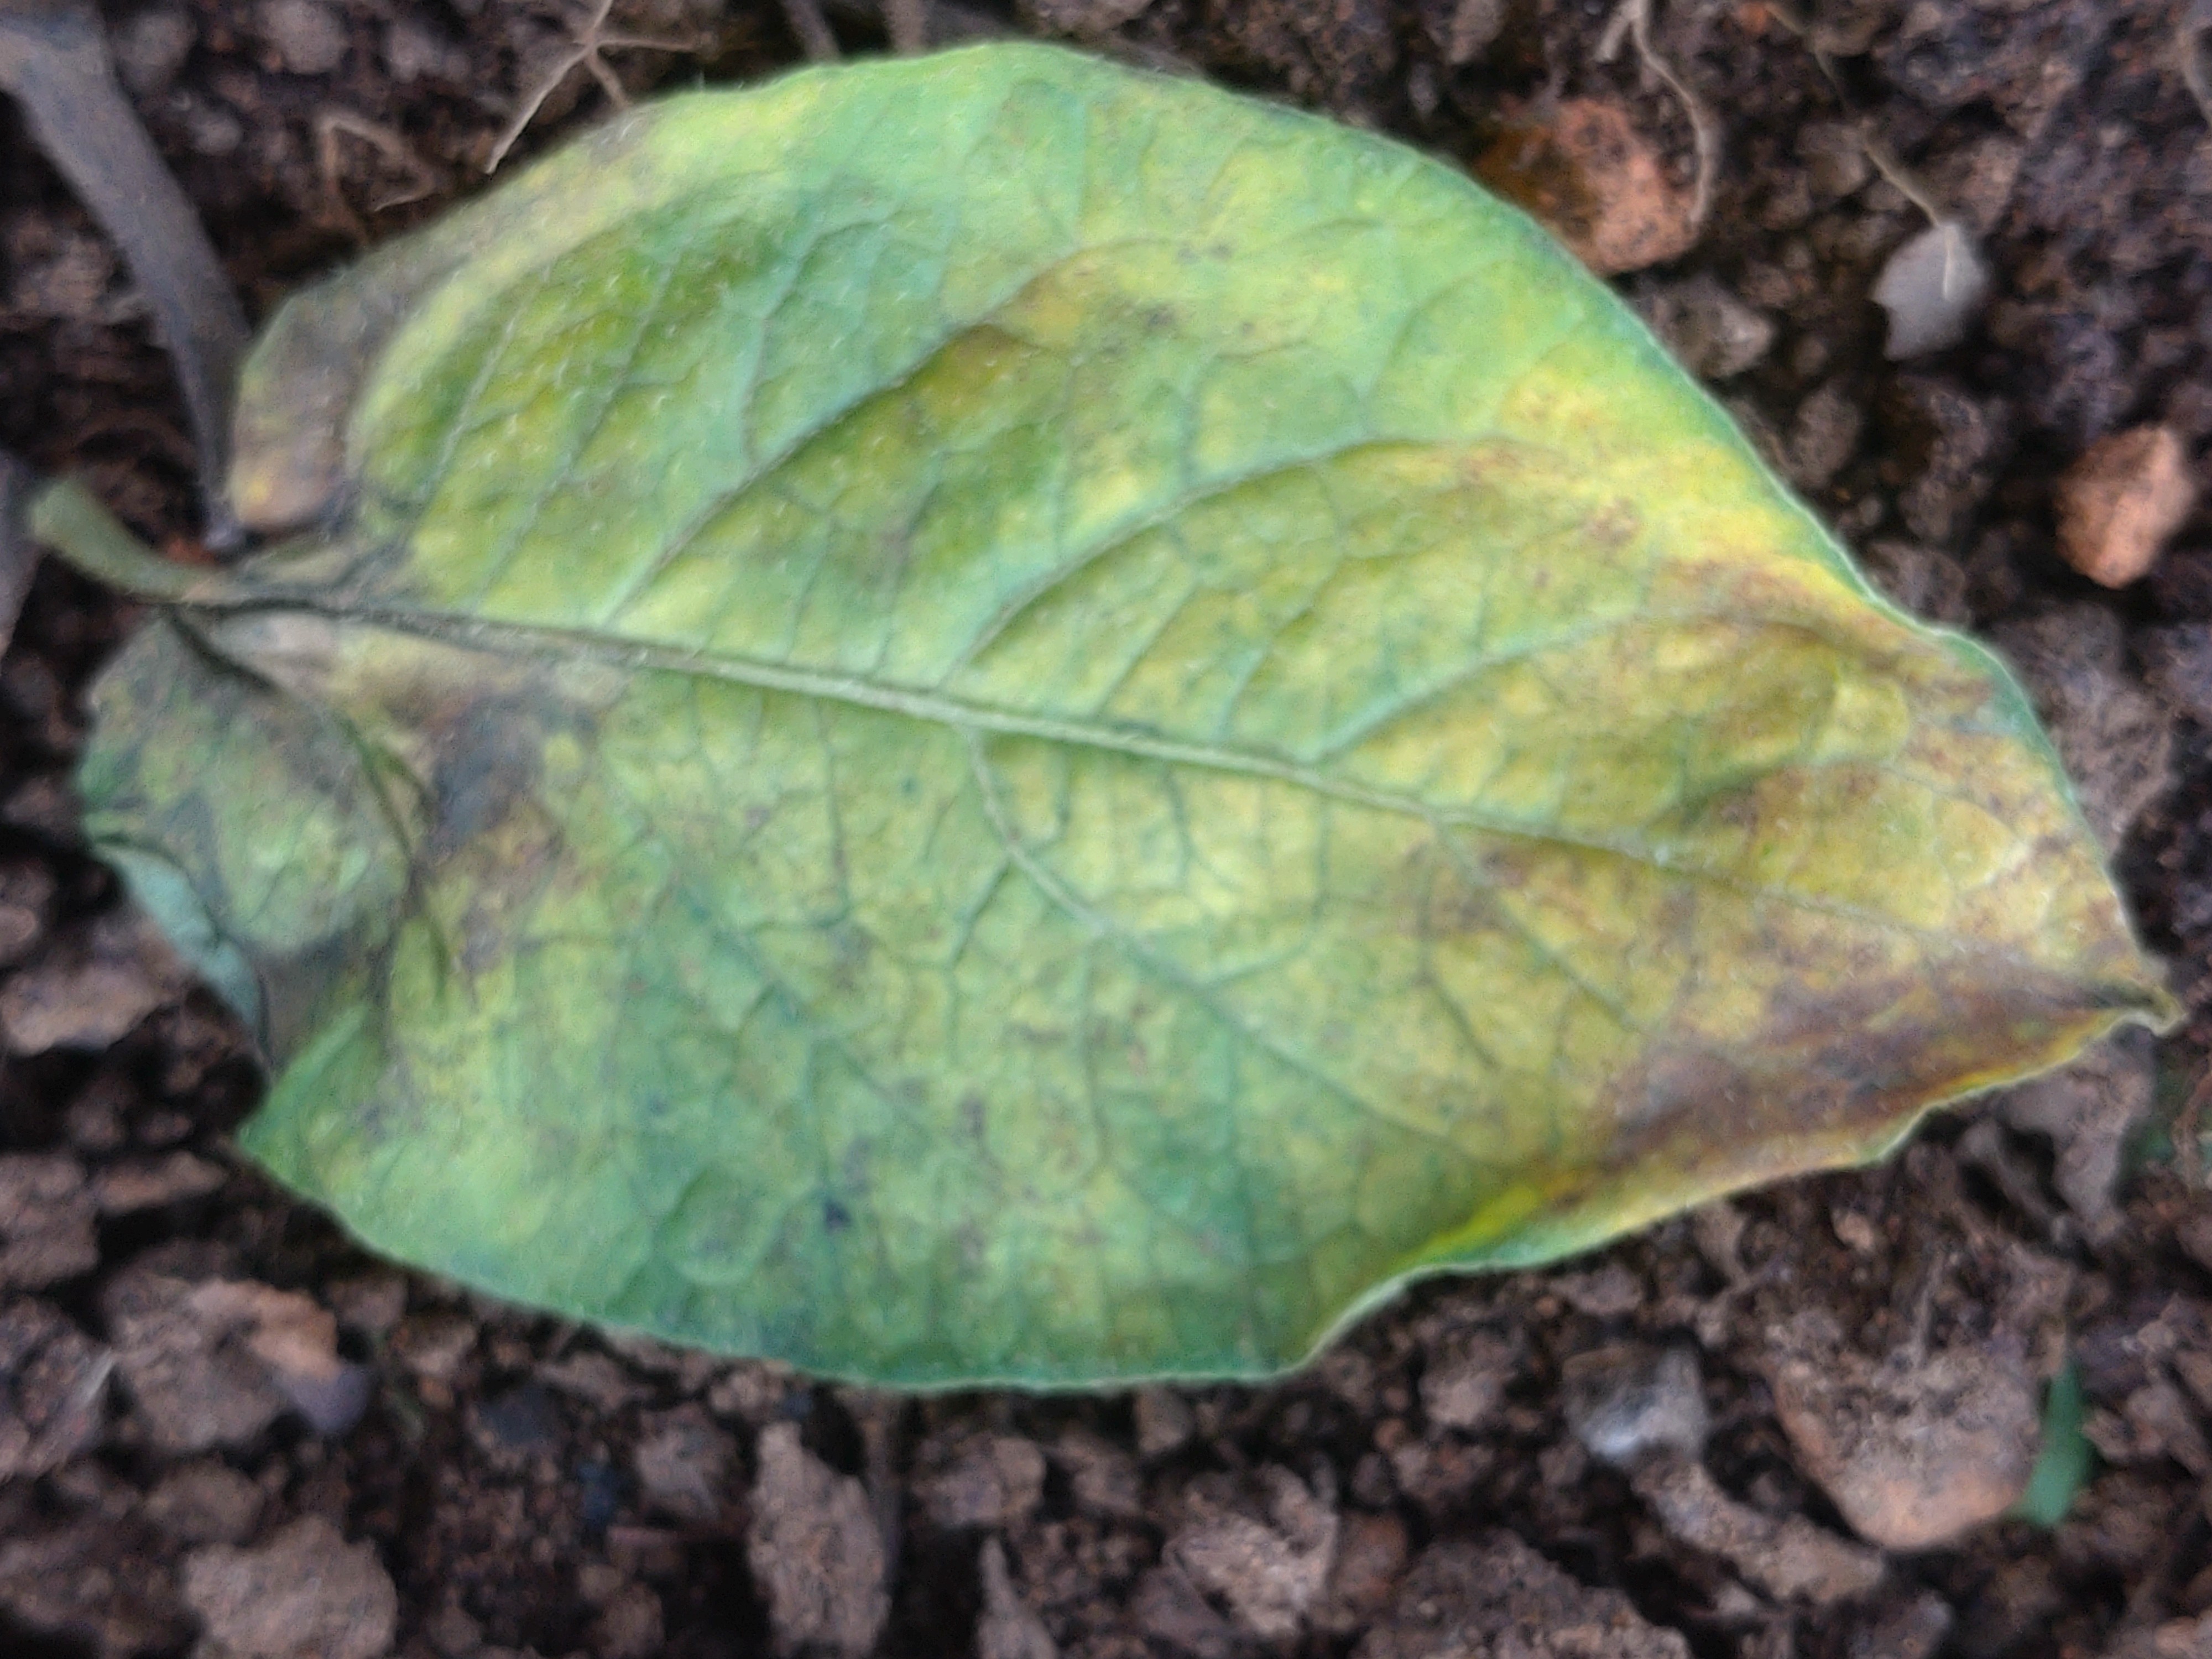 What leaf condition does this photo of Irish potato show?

late blight
